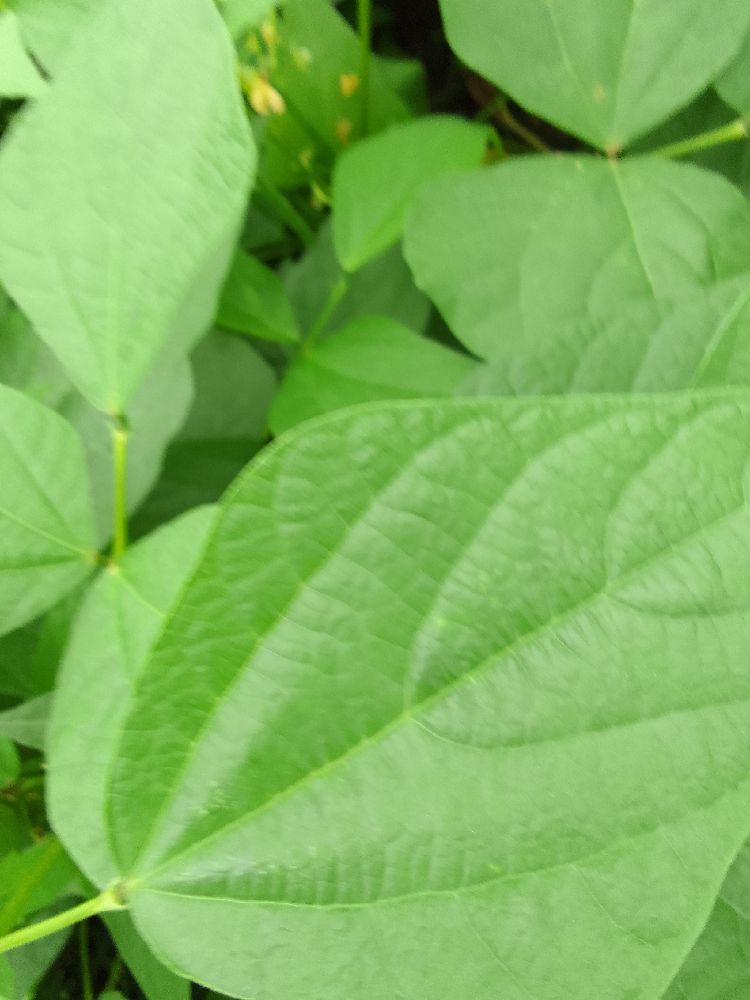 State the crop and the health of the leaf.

common bean, healthy
